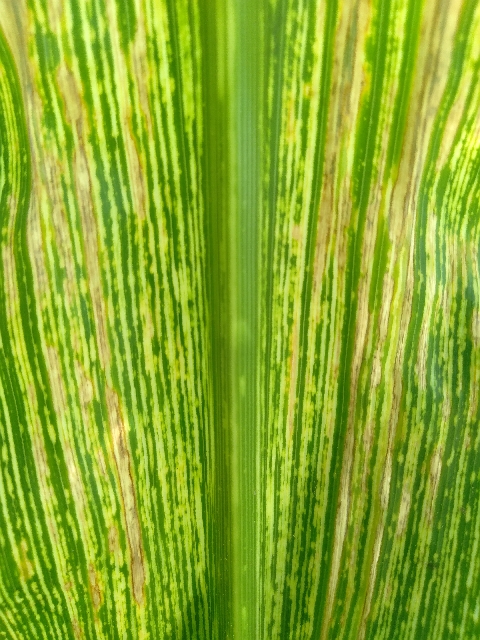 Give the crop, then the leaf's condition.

maize, maize streak virus
